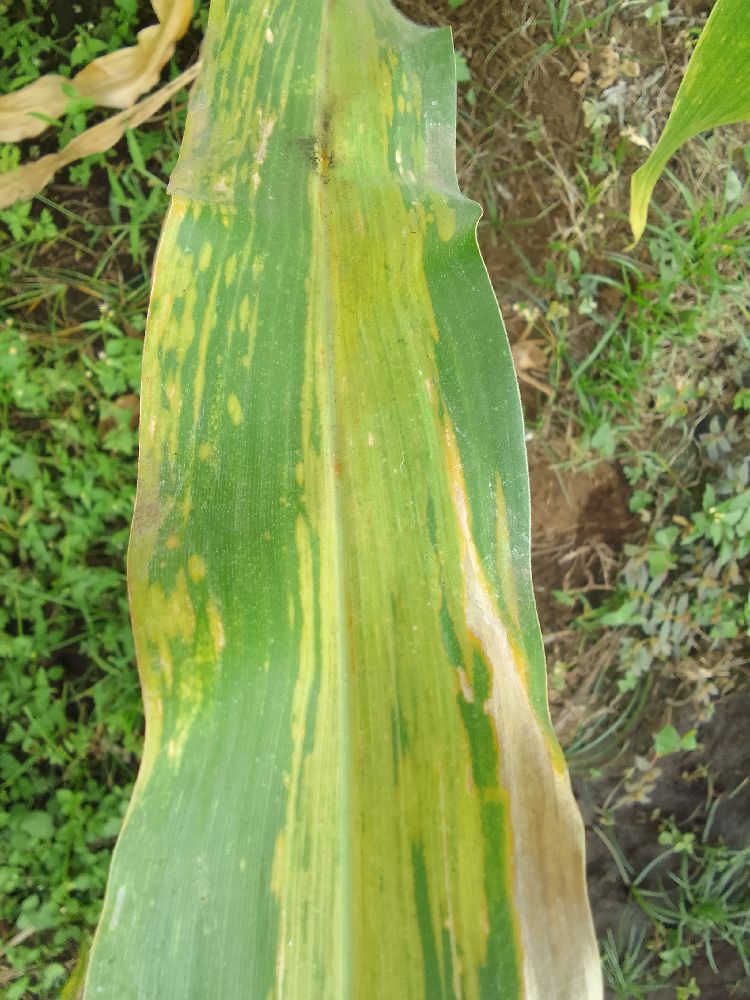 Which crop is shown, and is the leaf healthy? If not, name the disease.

maize, maize lethal necrosis
